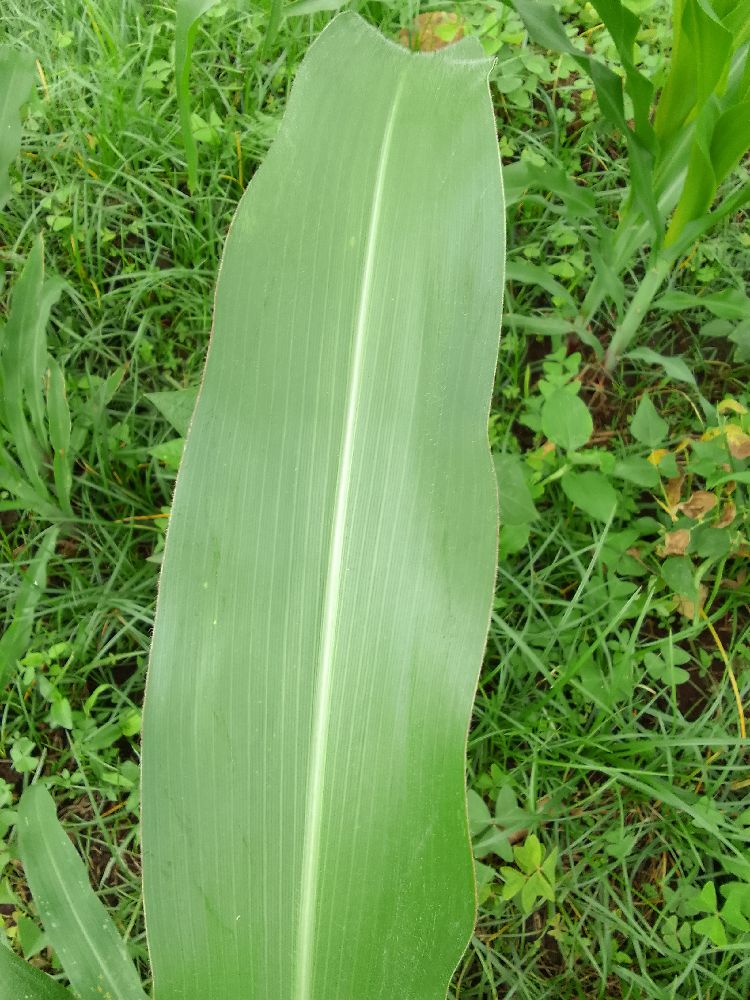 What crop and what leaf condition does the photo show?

maize, healthy
